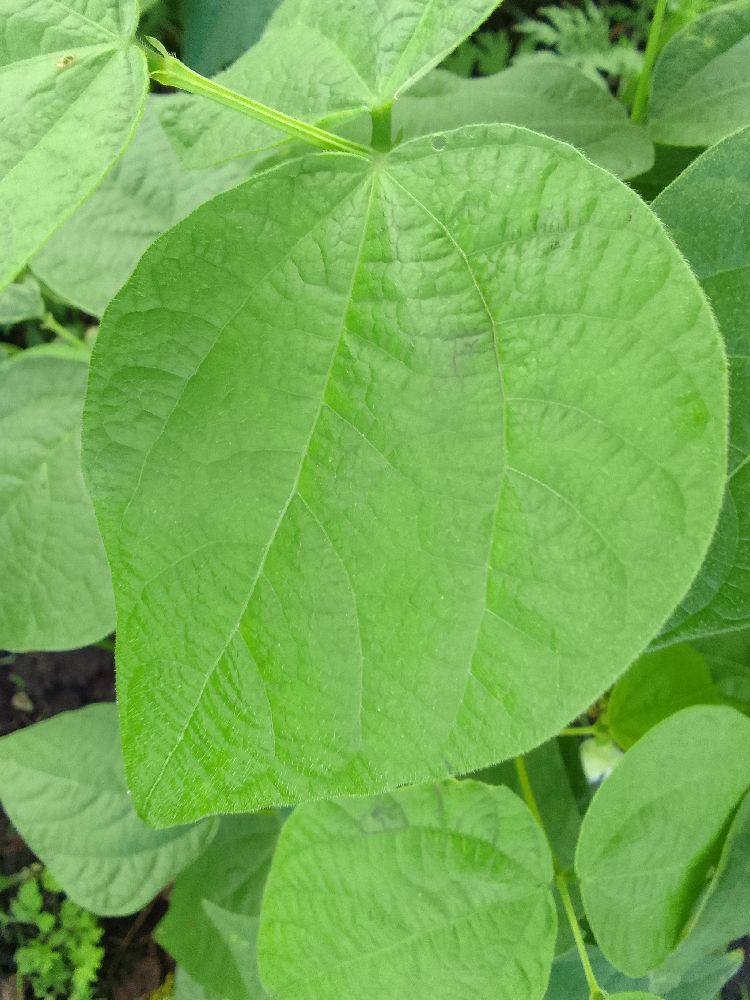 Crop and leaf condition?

common bean, healthy
